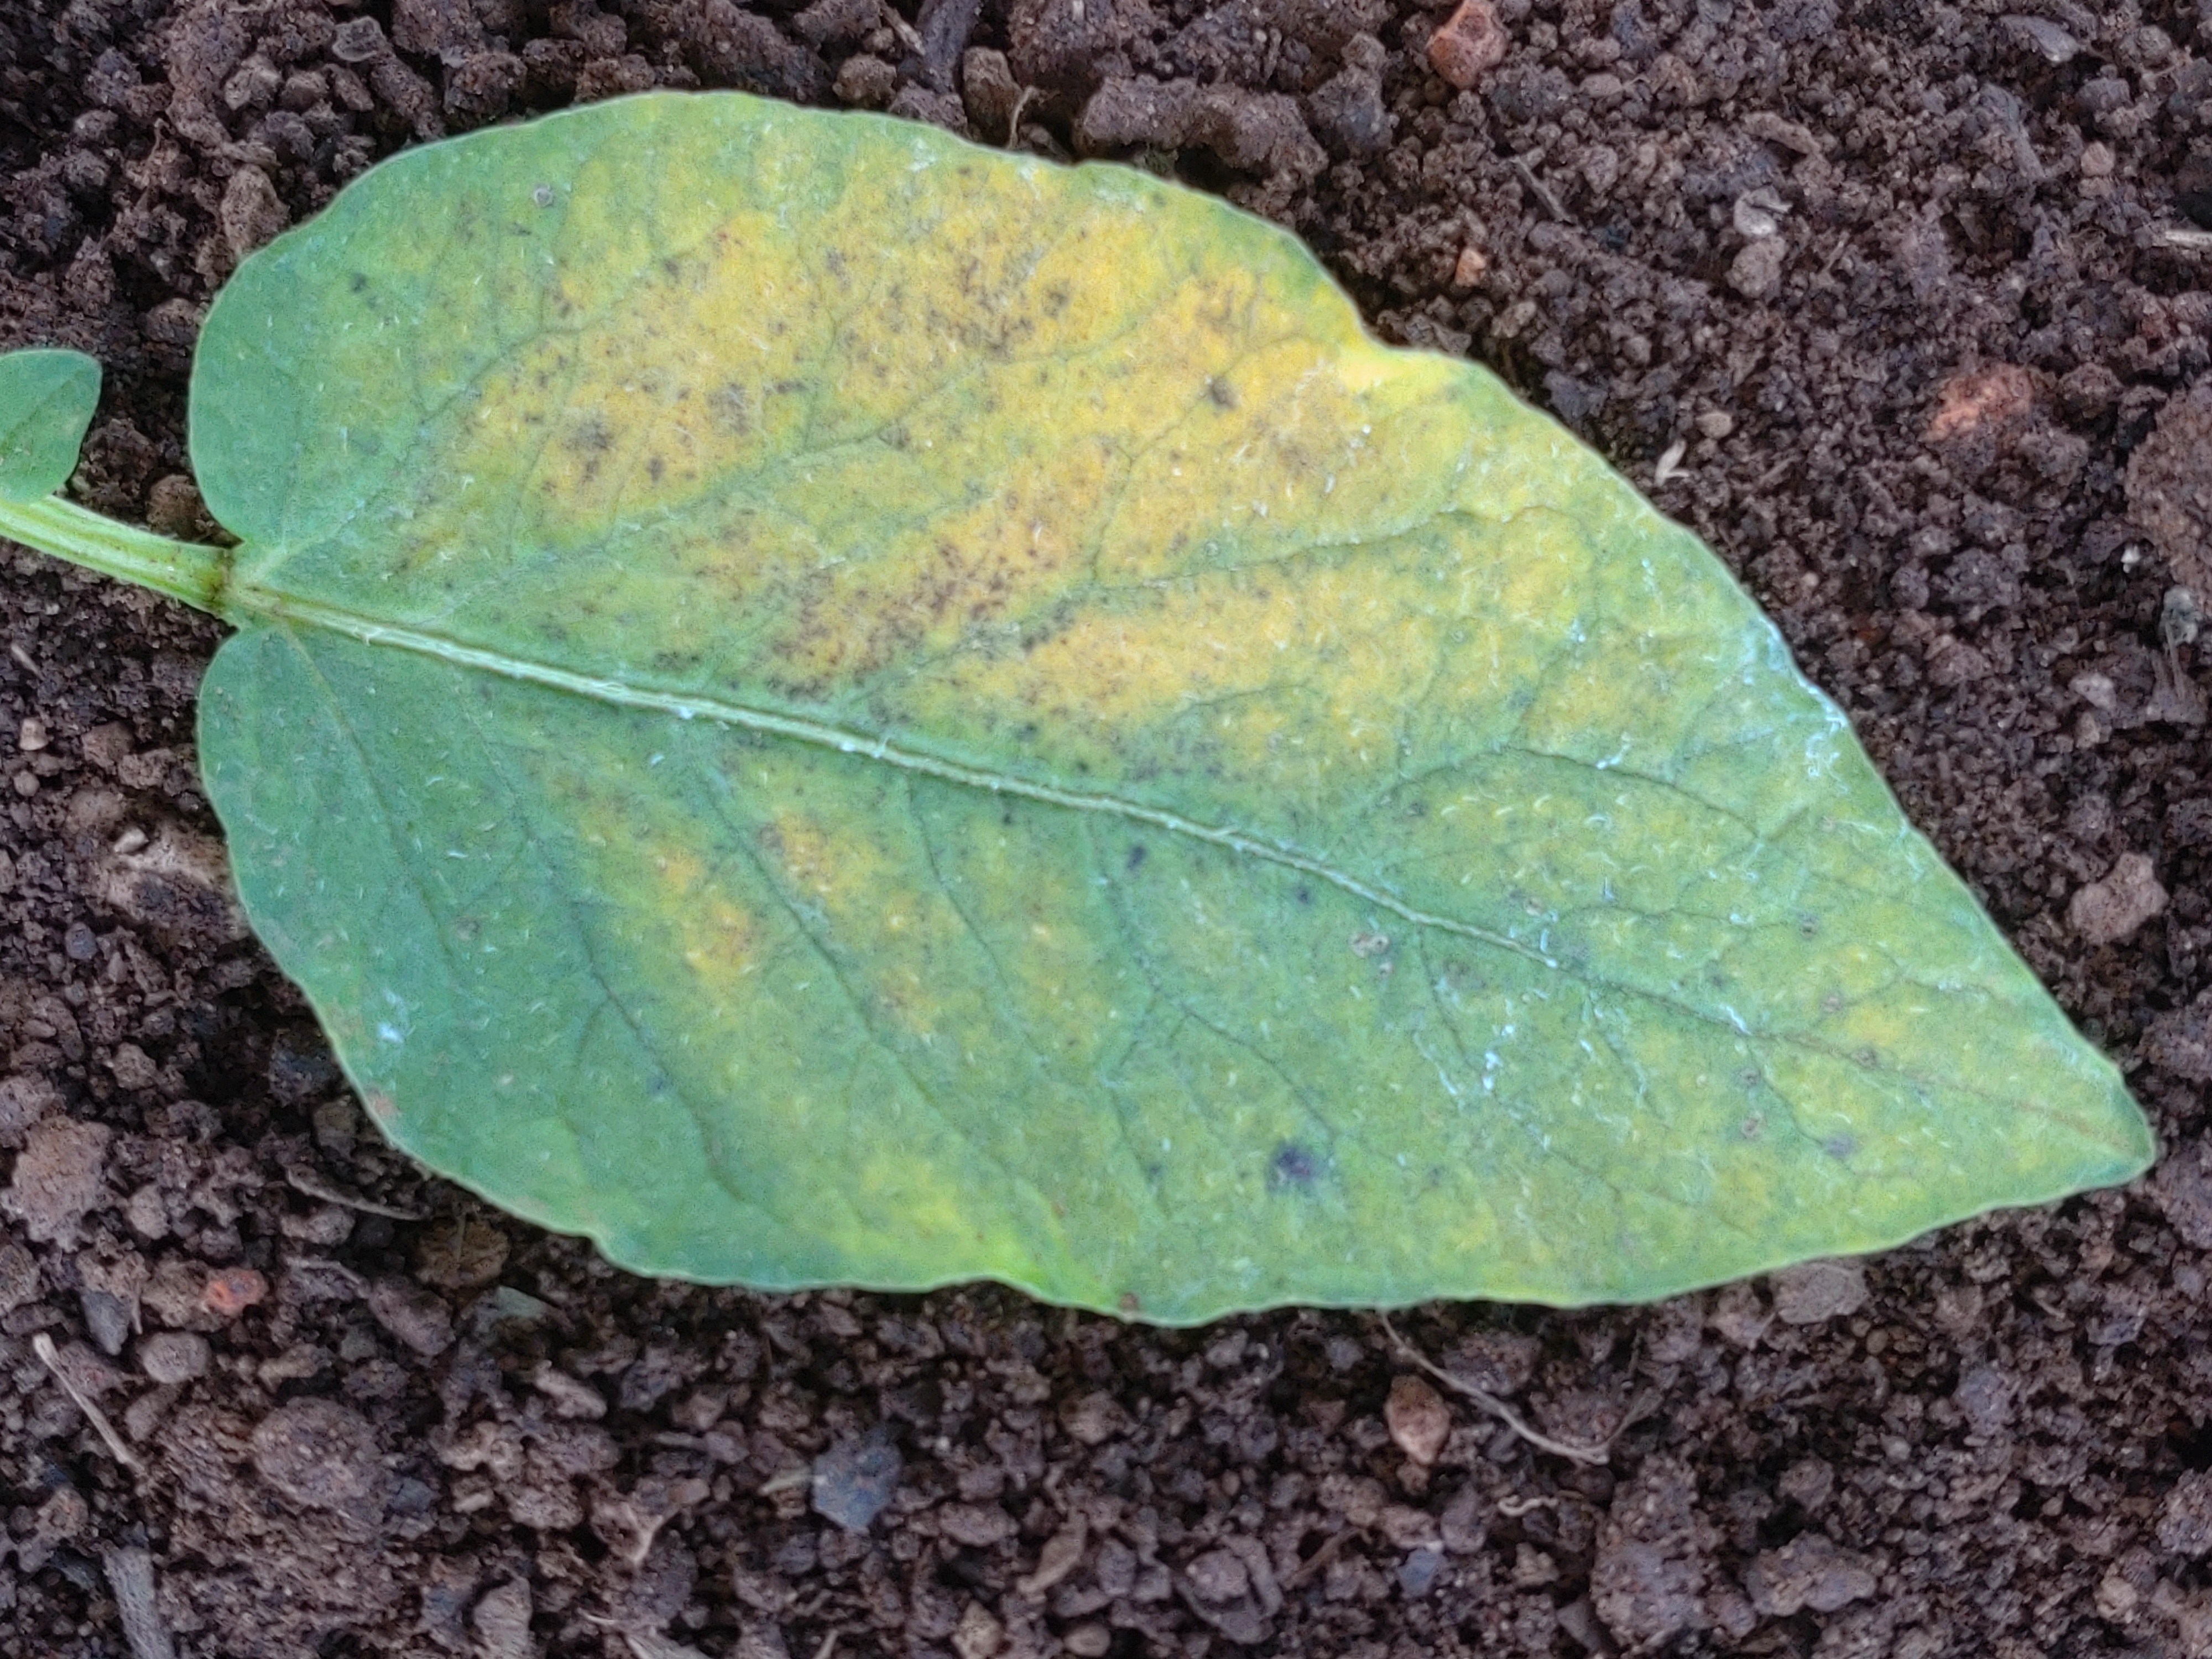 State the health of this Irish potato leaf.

late blight
